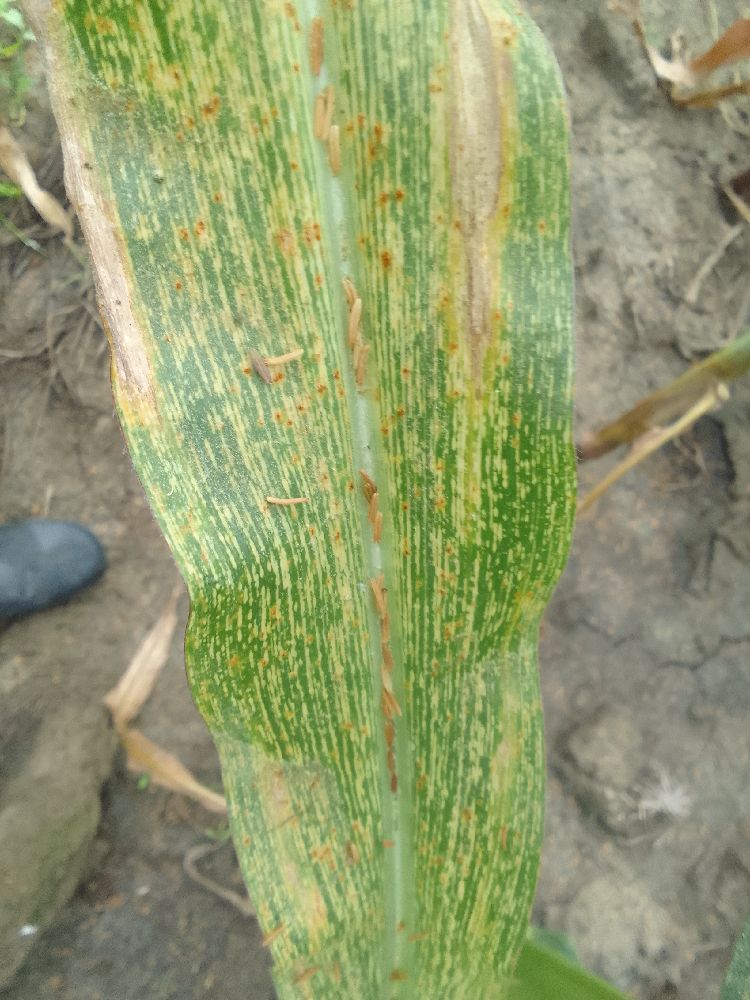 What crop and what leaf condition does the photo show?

maize, maize streak virus
